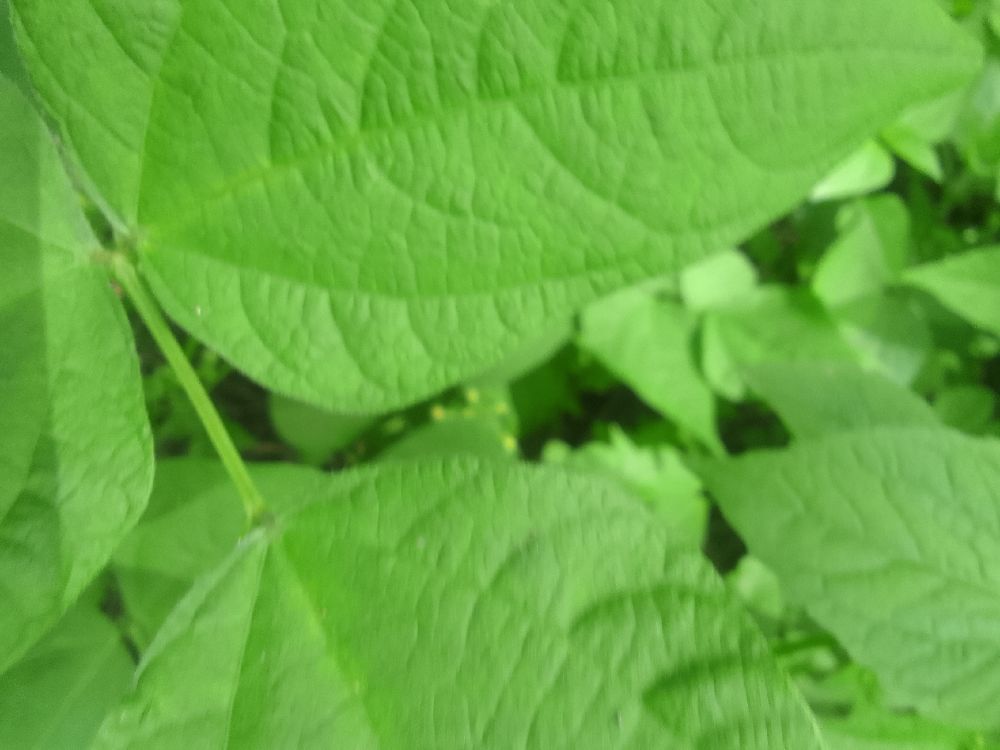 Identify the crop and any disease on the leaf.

common bean, healthy
